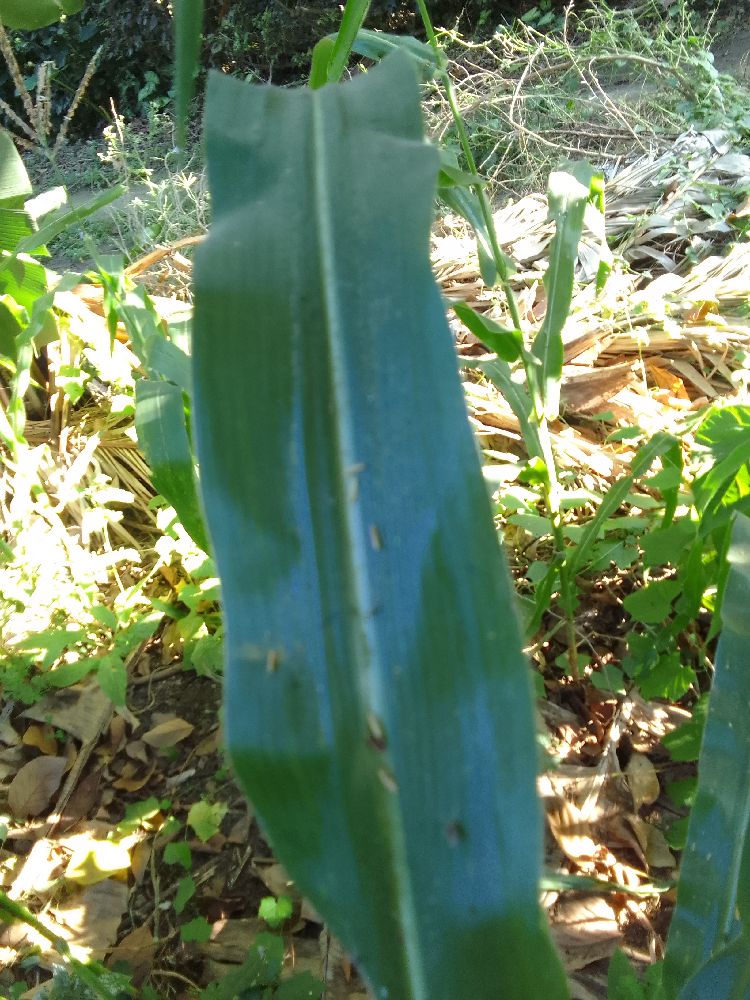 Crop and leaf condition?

maize, healthy
